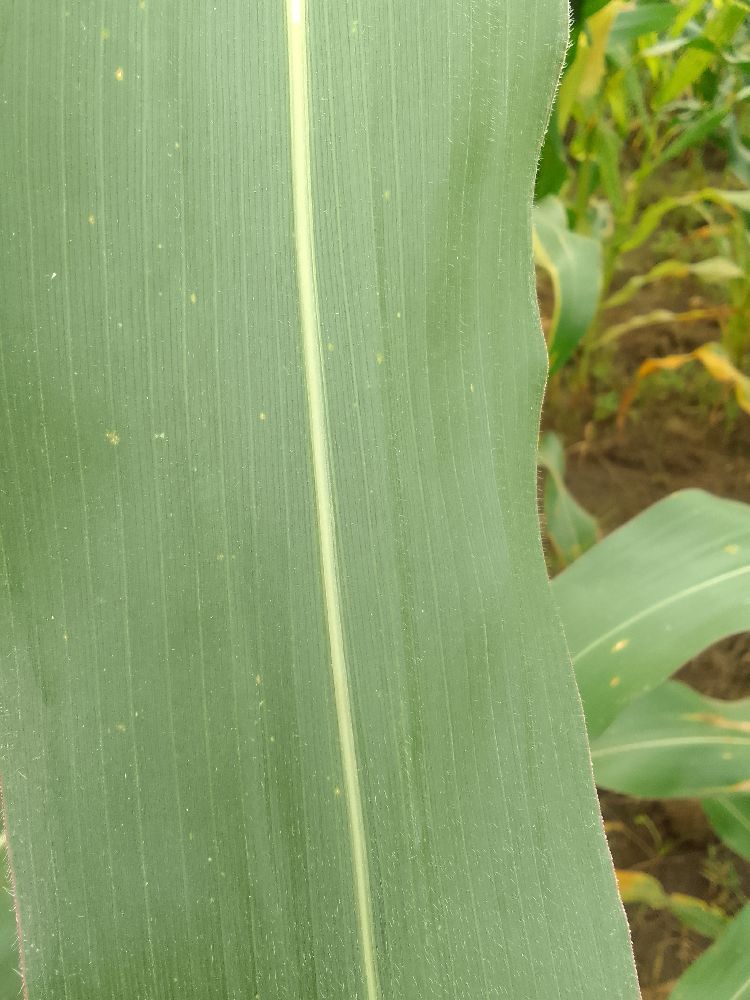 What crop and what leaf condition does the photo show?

maize, healthy
